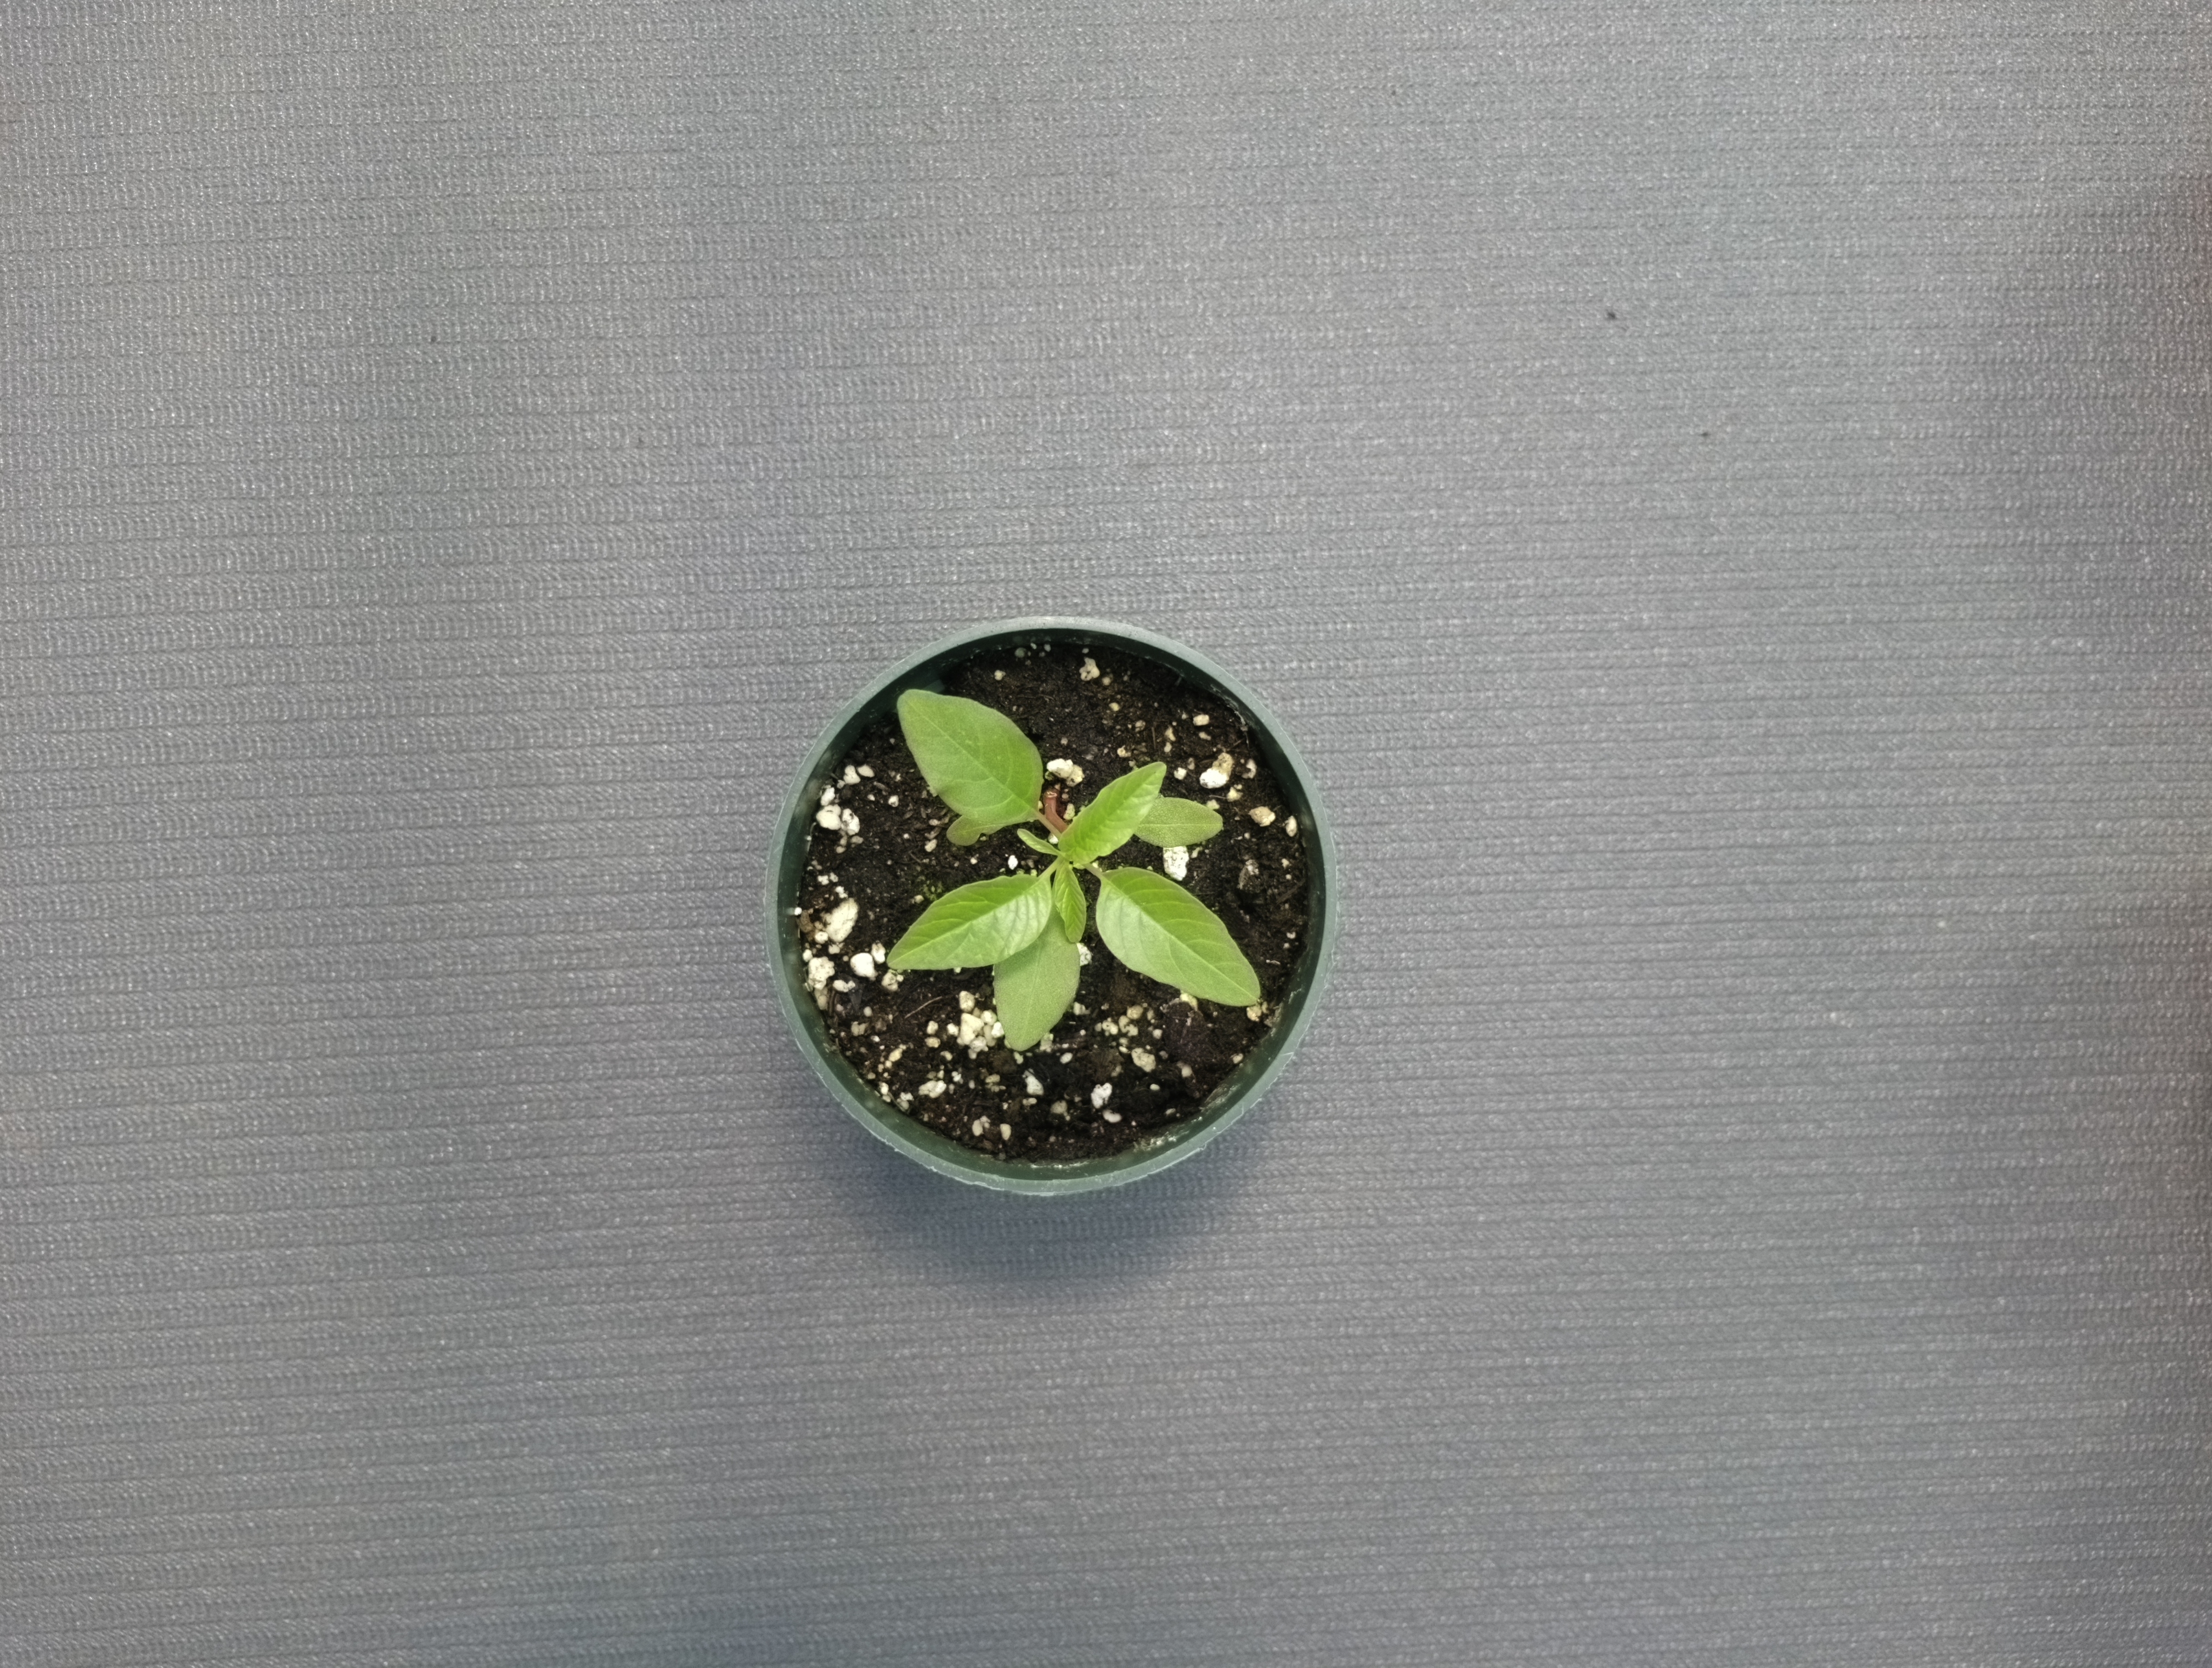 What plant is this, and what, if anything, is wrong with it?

waterhemp, healthy untreated
